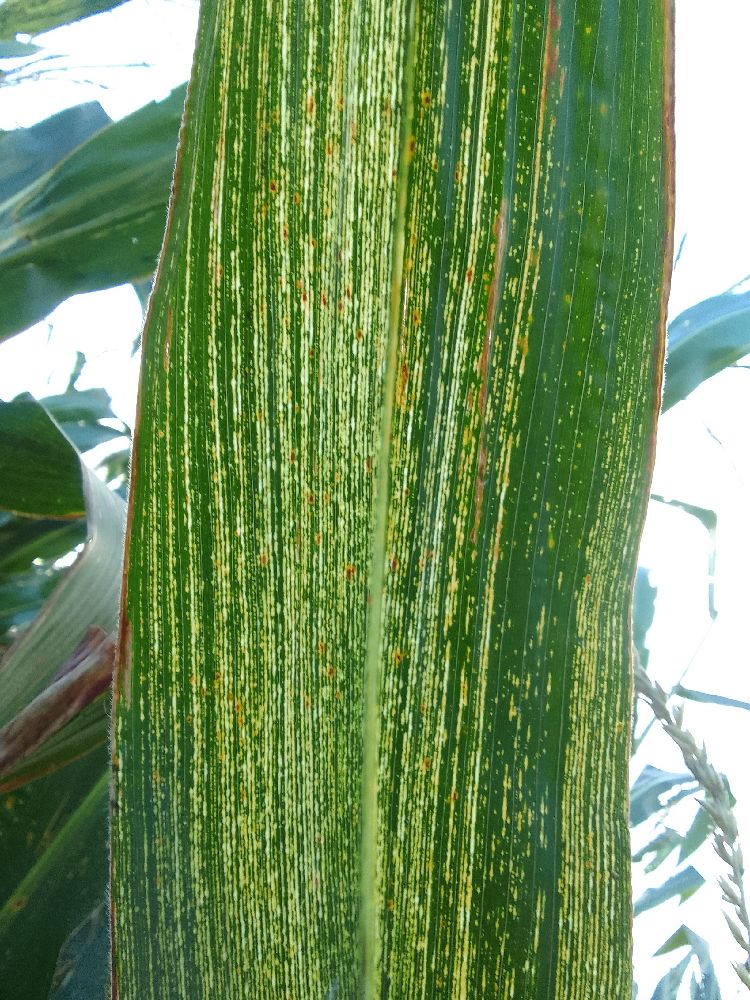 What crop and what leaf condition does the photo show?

maize, maize streak virus
